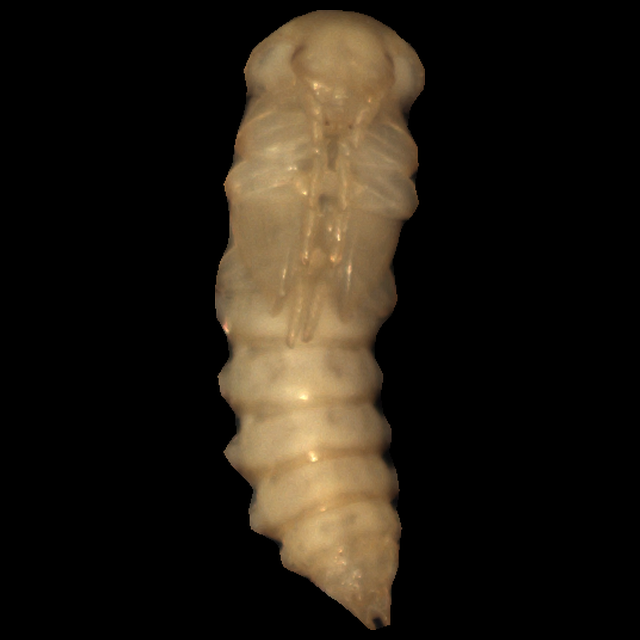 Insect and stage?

mealworm pupa
